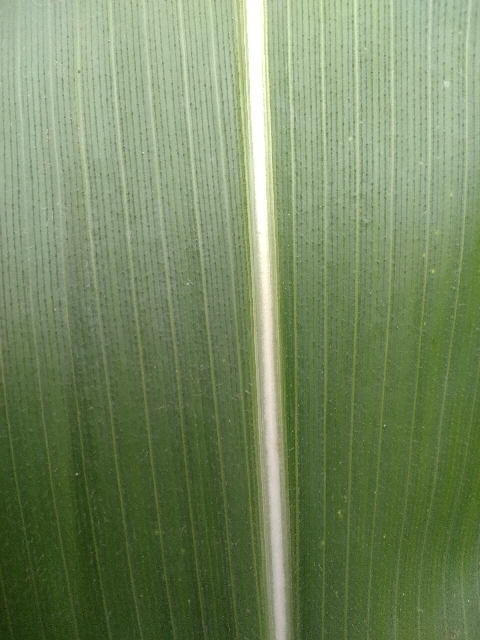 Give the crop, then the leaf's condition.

maize, healthy
